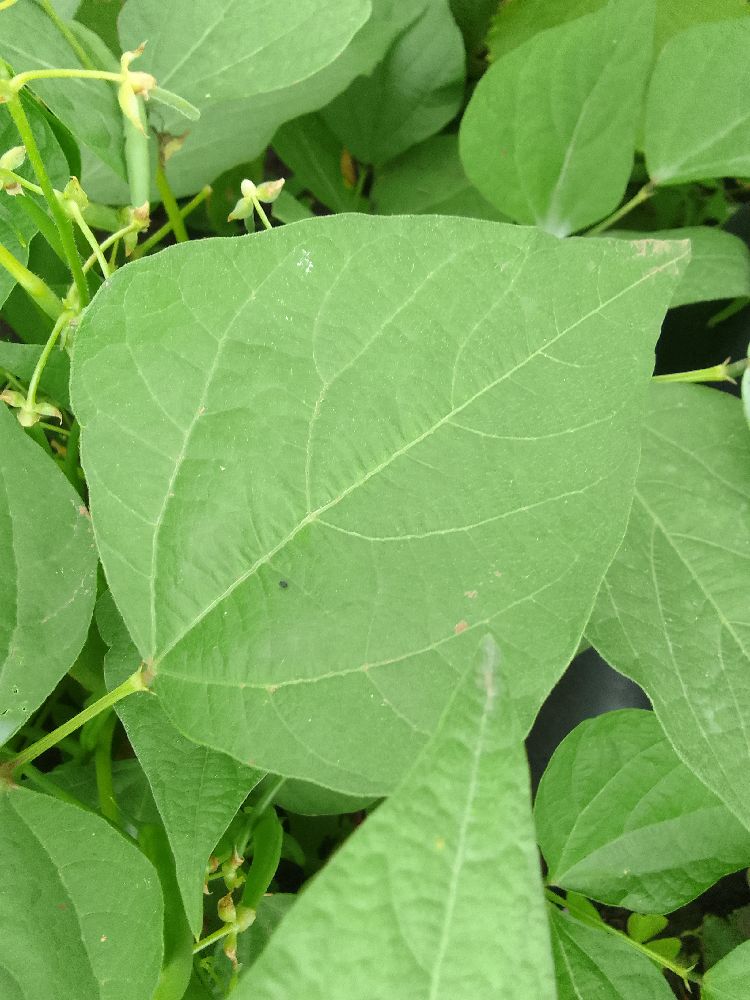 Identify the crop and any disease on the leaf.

common bean, healthy
